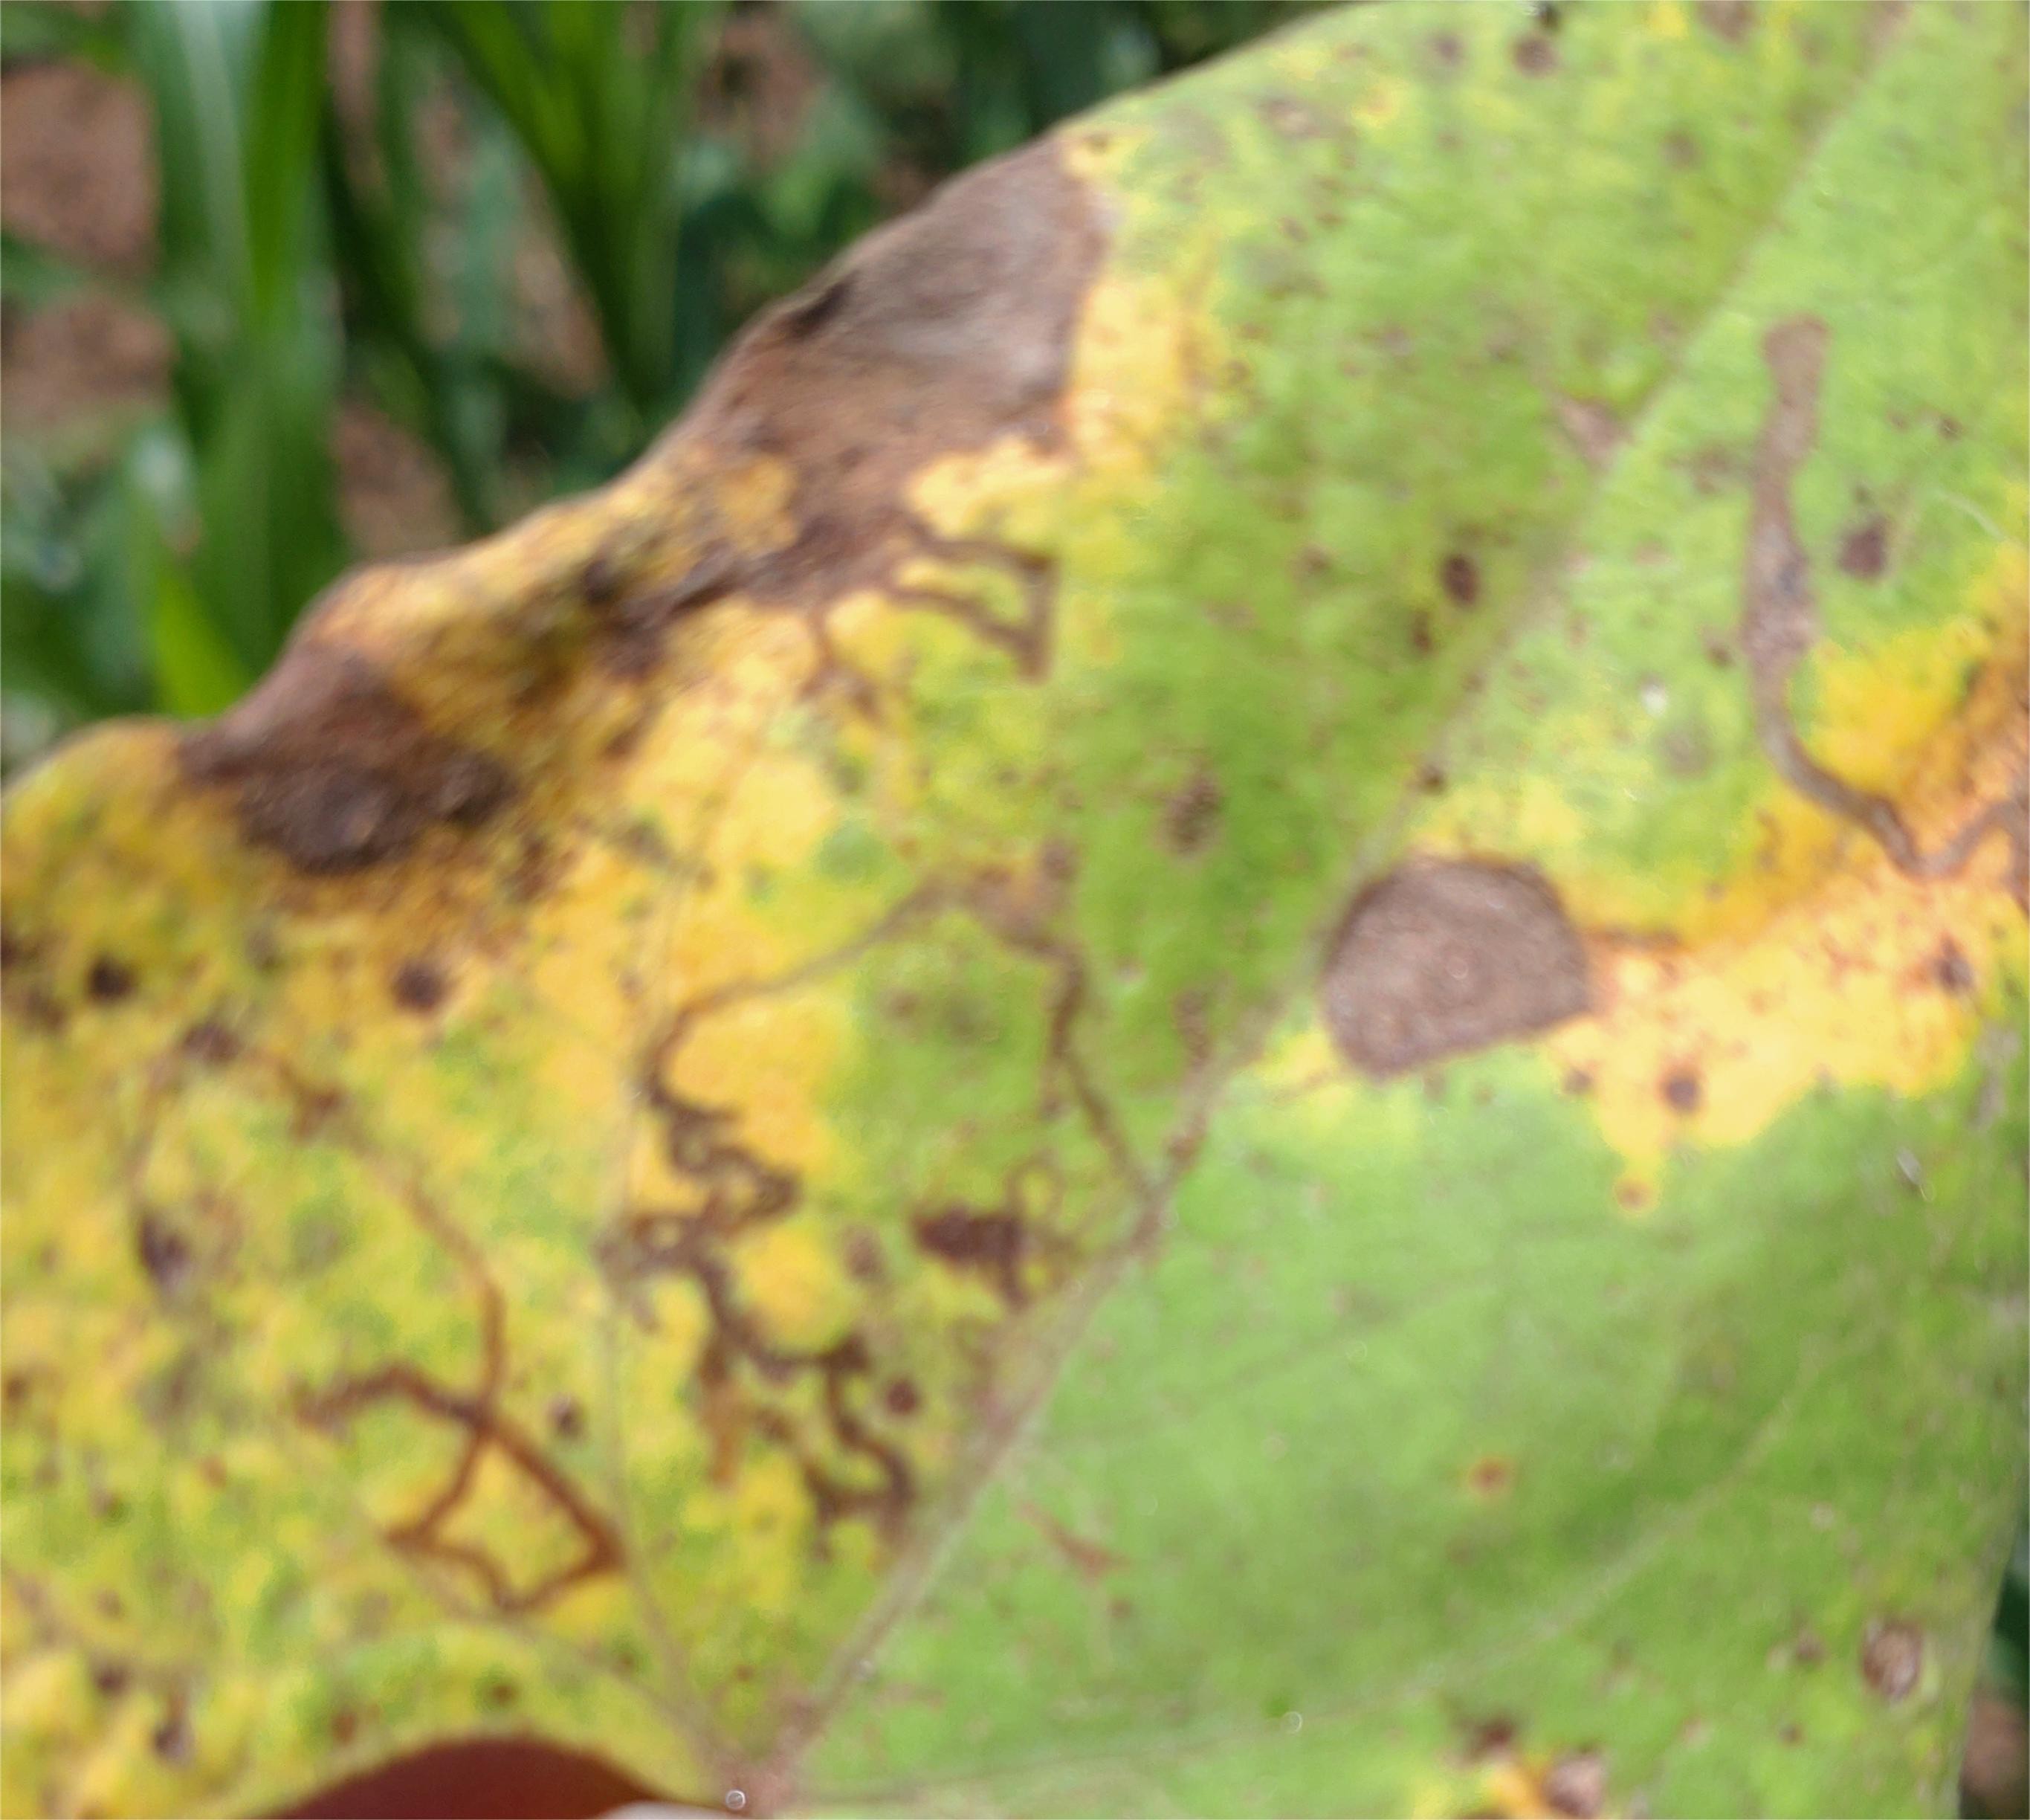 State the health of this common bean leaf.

anthracnose
